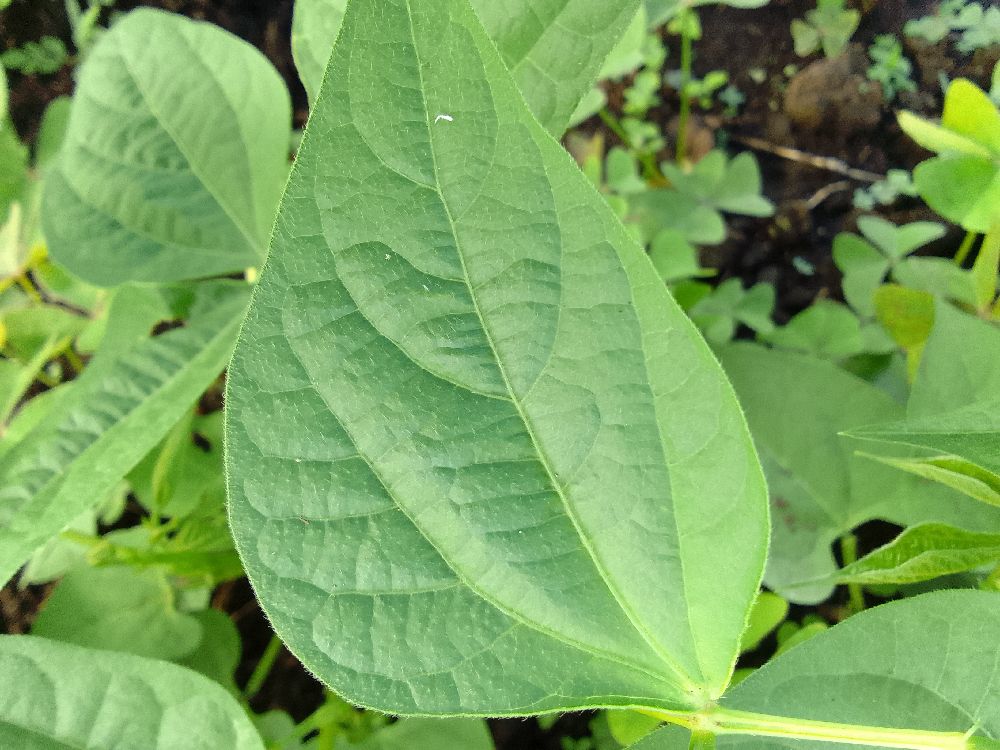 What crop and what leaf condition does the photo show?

common bean, healthy
